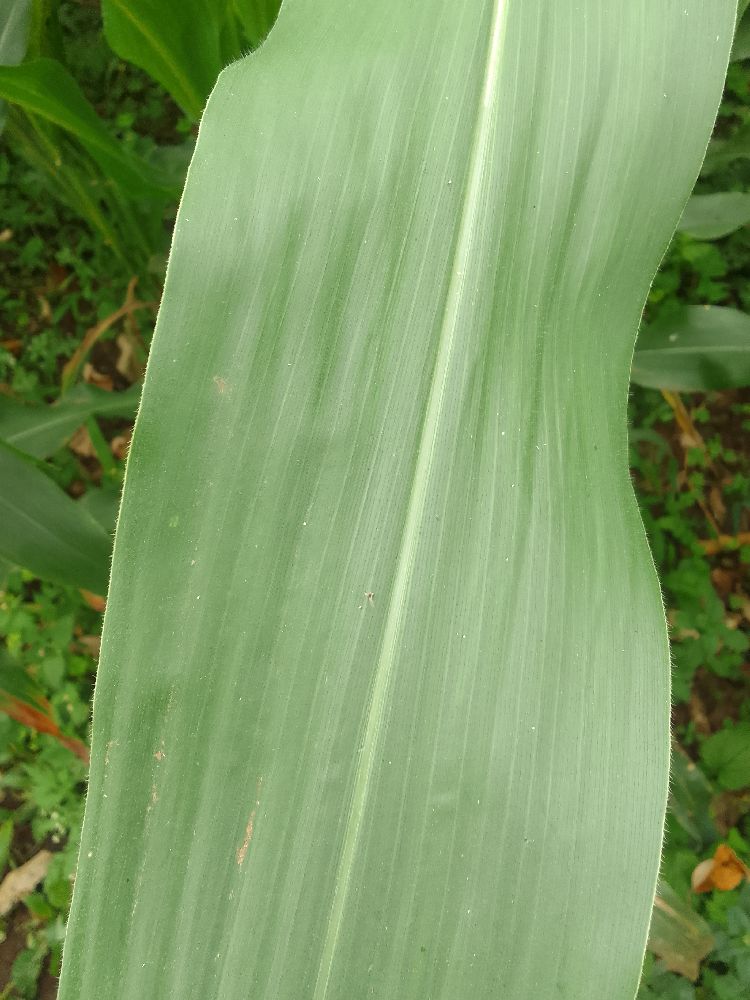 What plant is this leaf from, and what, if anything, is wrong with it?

maize, healthy
